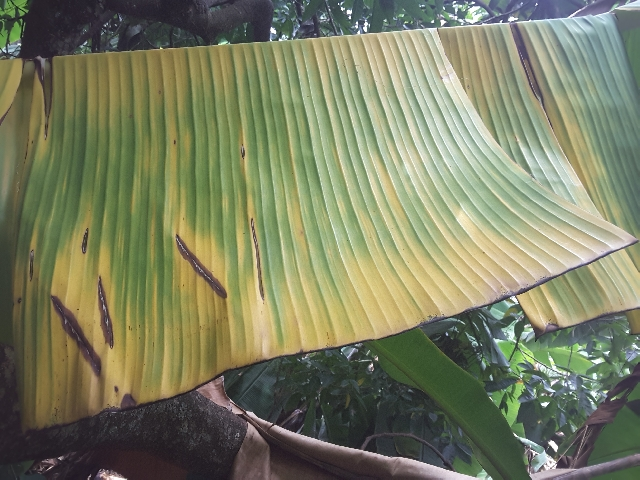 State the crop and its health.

banana, fusarium wilt race 1
